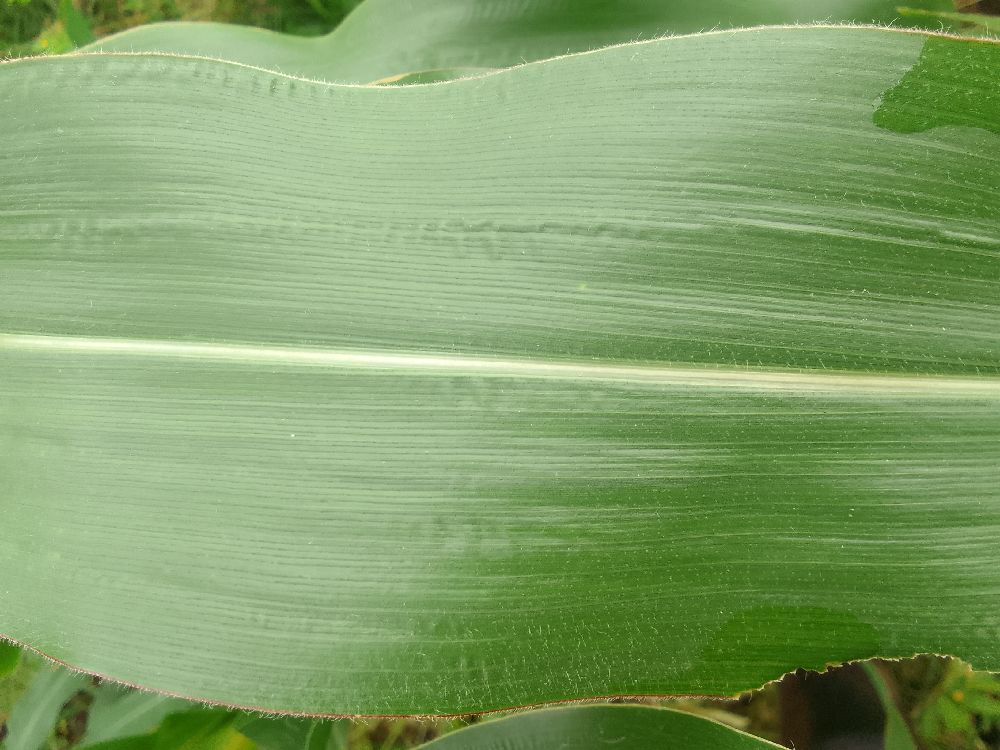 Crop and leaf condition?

maize, healthy
